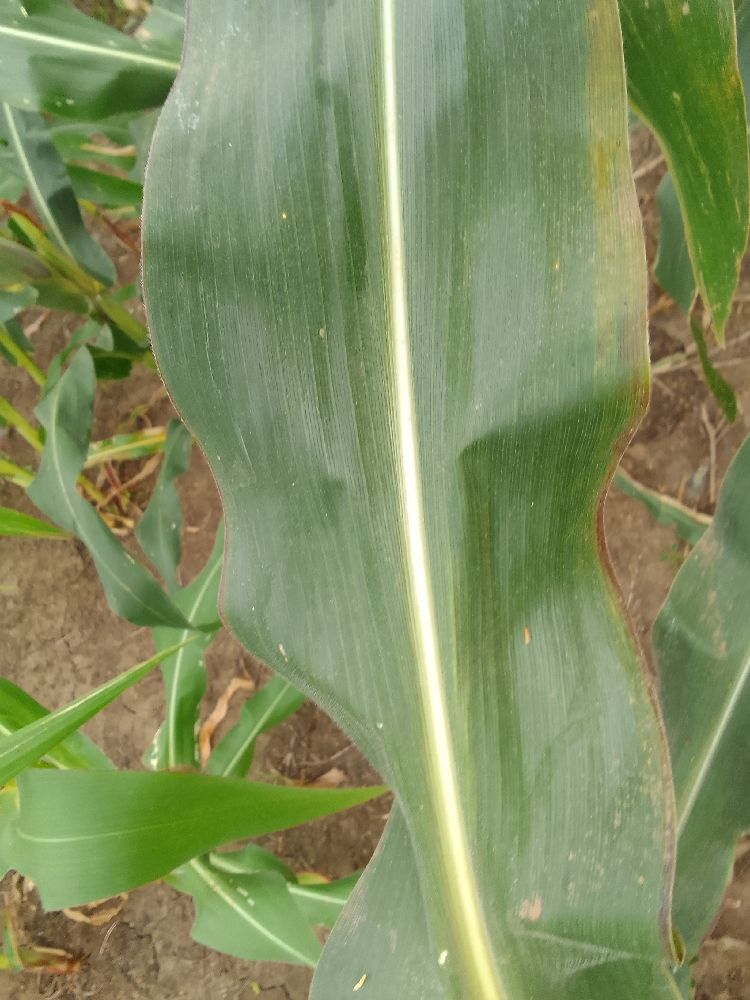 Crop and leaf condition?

maize, healthy
